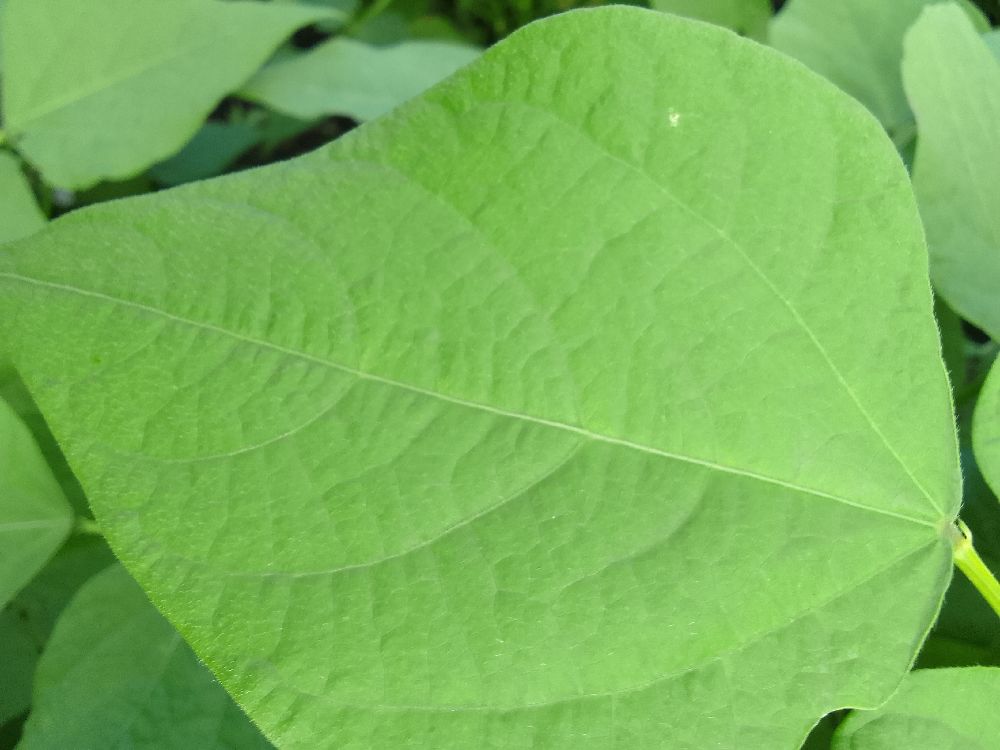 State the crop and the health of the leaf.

common bean, healthy
